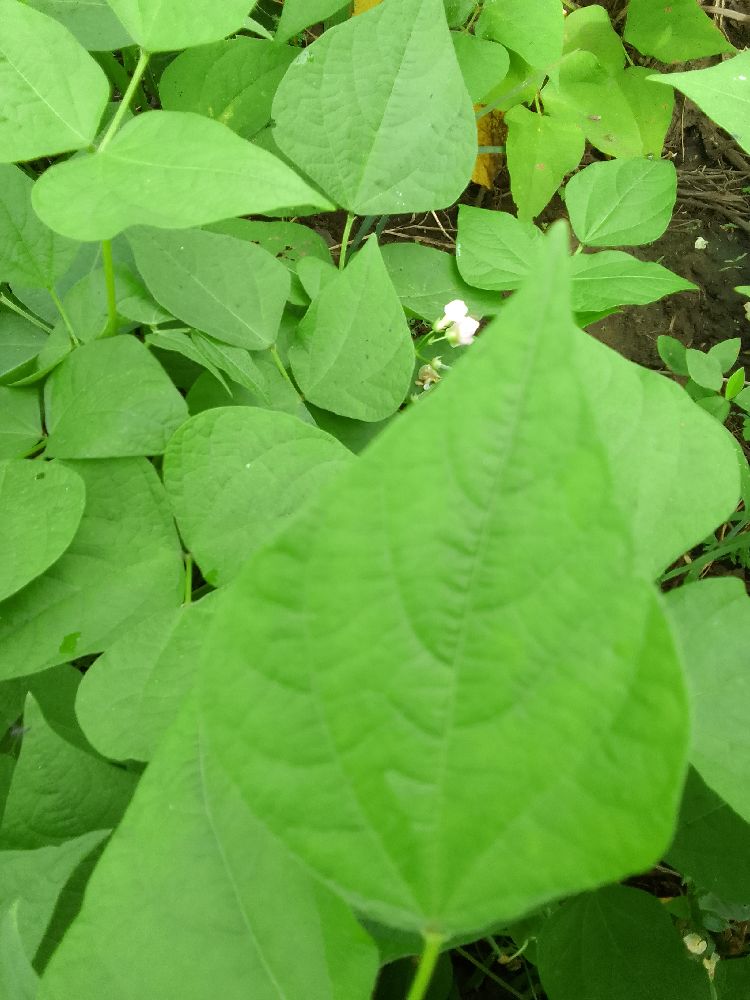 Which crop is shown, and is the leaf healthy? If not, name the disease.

common bean, healthy
